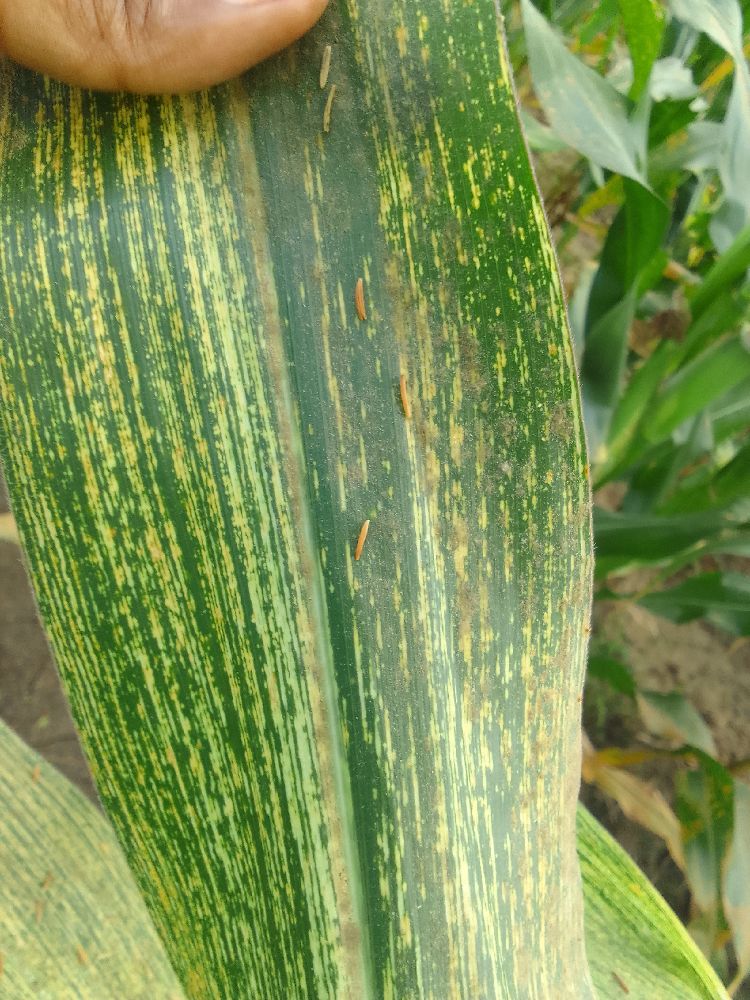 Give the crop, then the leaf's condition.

maize, maize streak virus
